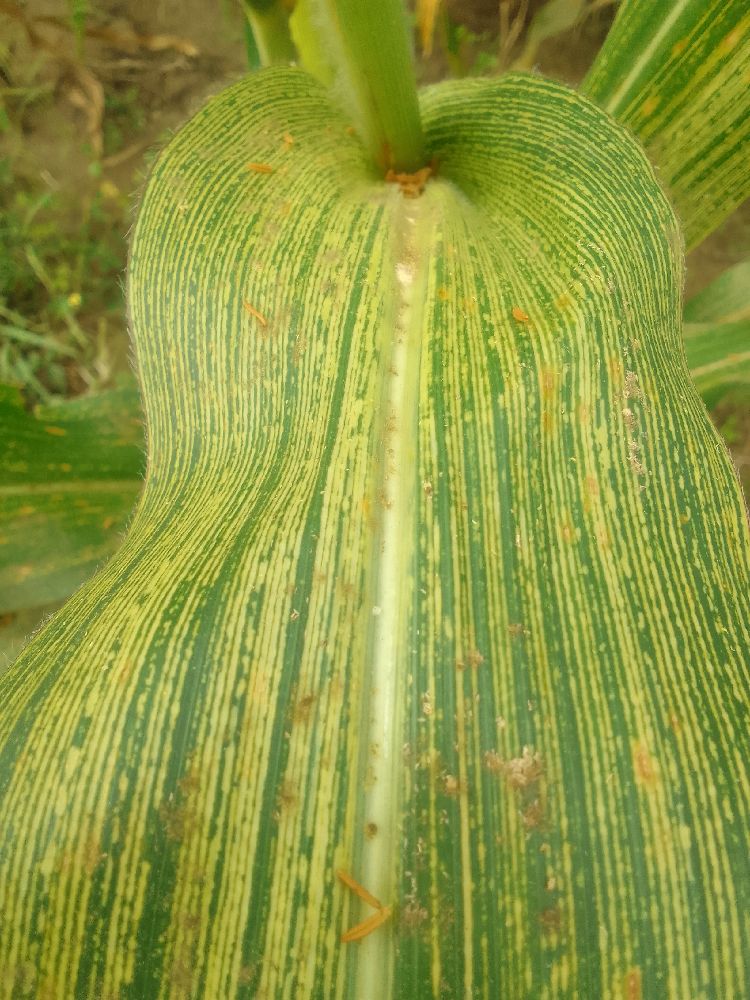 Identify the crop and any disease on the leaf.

maize, maize streak virus
